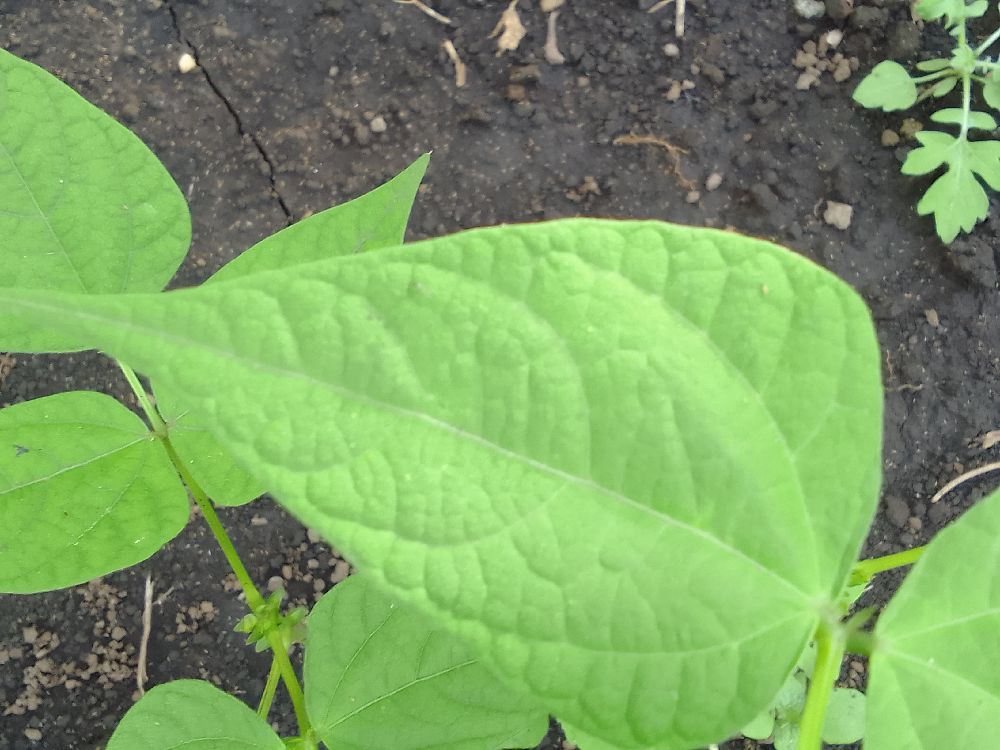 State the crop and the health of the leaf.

common bean, healthy
